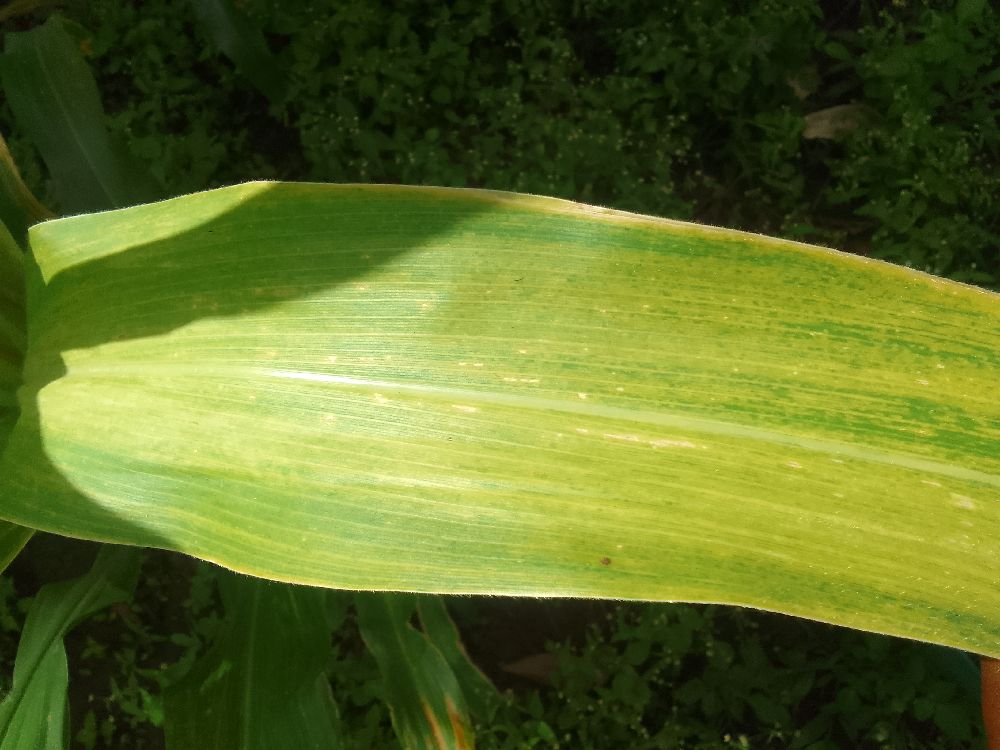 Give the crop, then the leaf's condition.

maize, maize lethal necrosis
